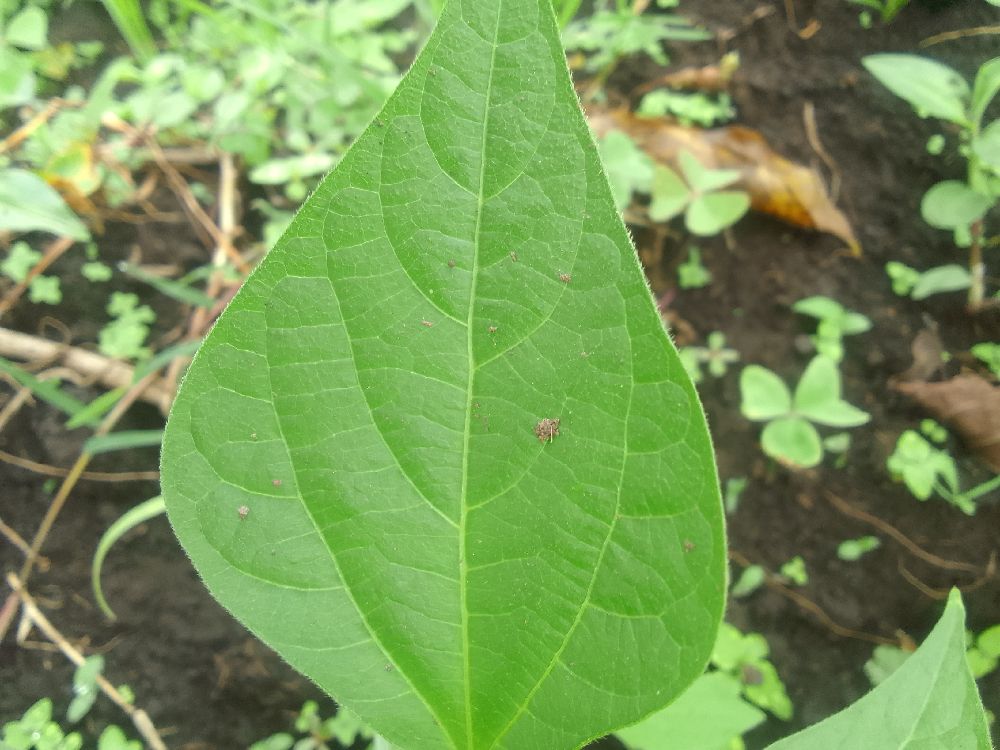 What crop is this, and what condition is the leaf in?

common bean, healthy
